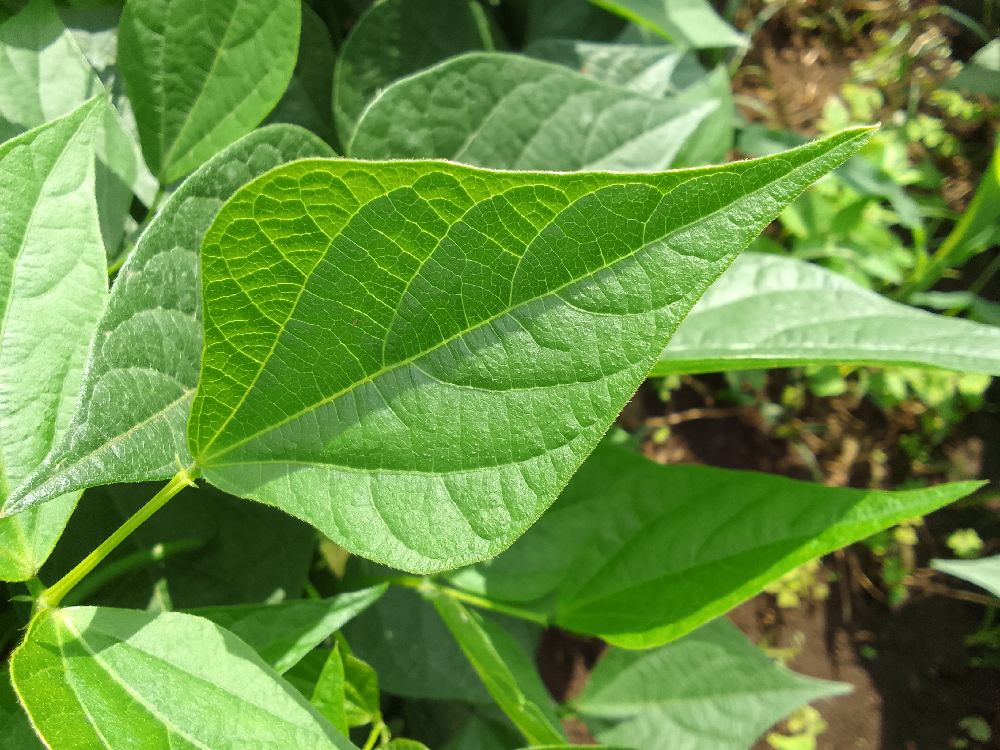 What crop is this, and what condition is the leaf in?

common bean, healthy
